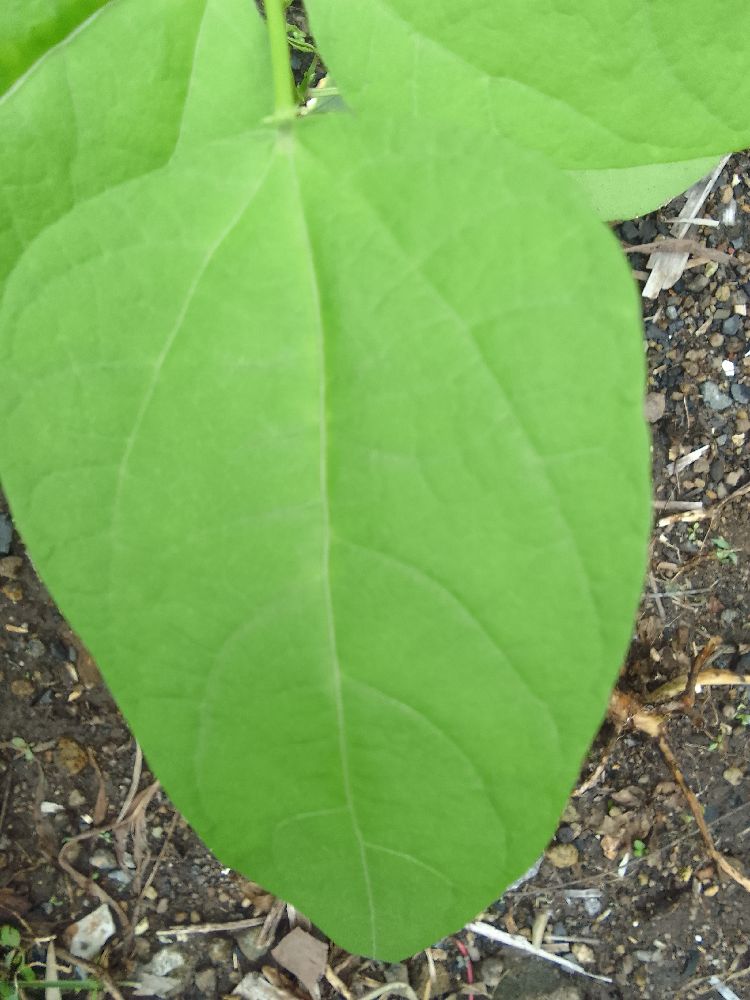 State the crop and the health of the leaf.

common bean, healthy
